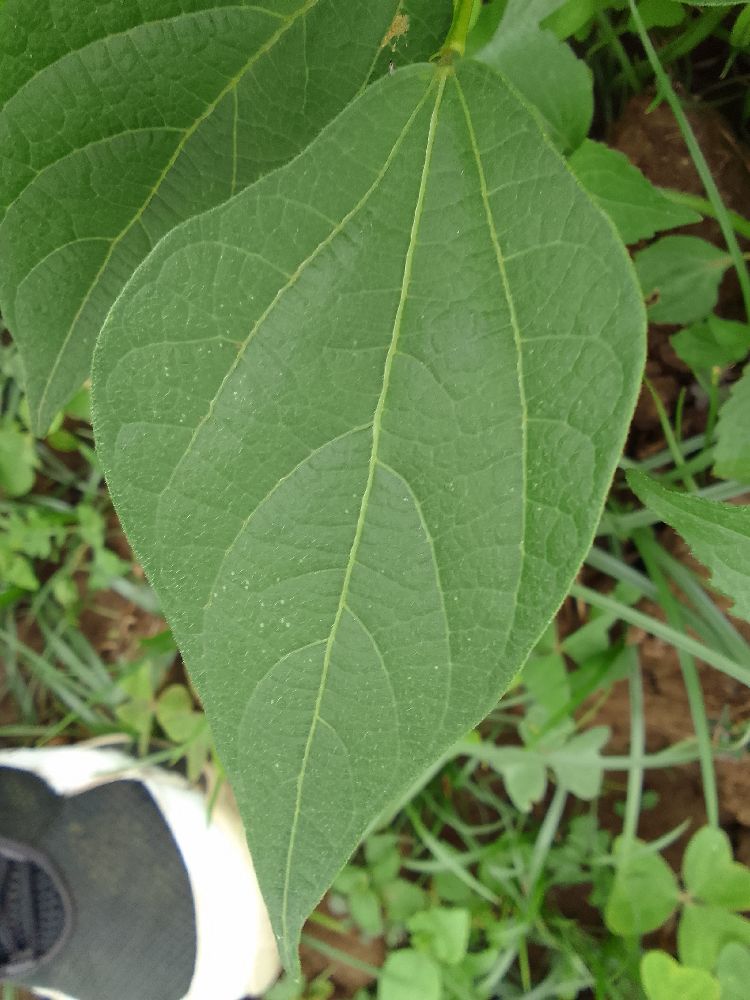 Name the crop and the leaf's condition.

common bean, healthy
